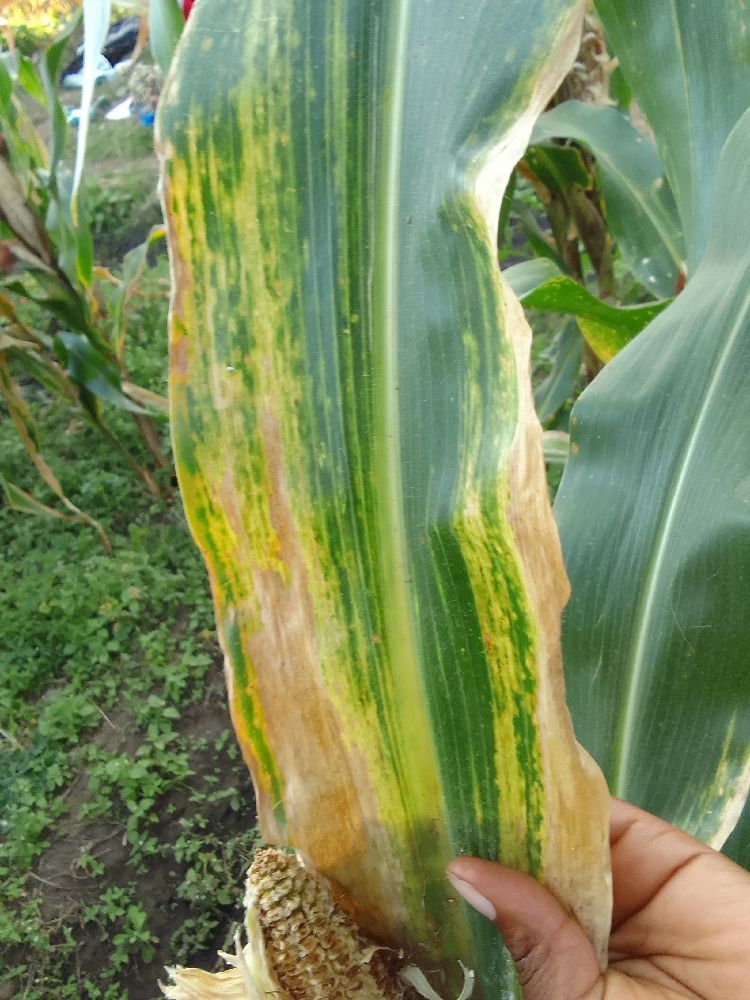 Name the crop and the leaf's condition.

maize, maize lethal necrosis
